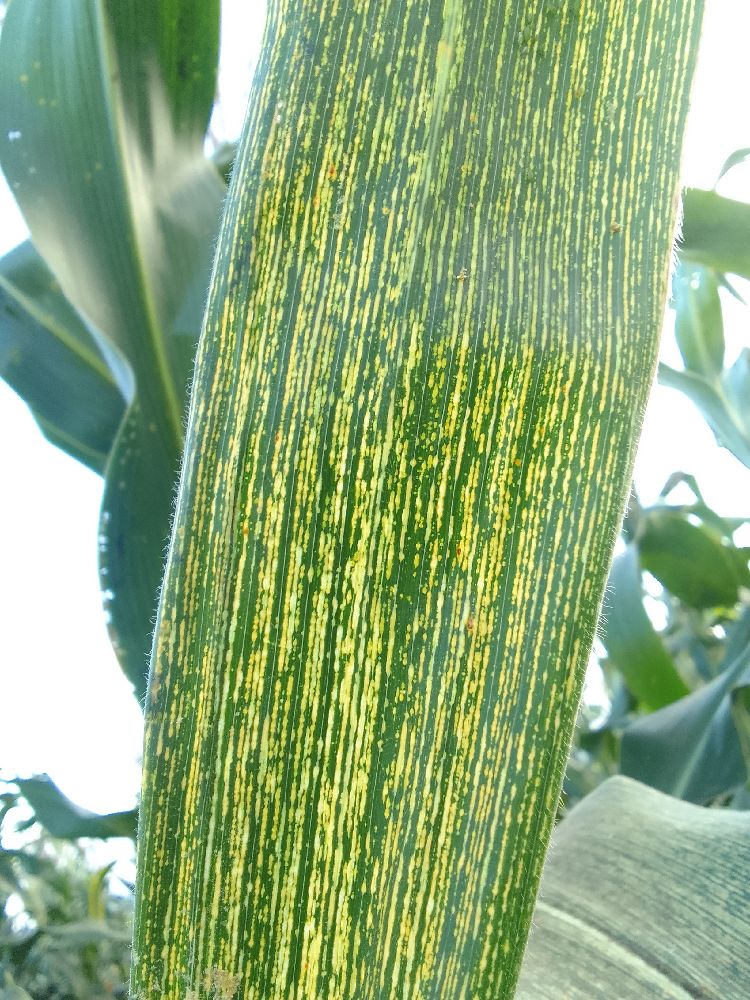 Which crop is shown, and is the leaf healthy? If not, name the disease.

maize, maize streak virus
